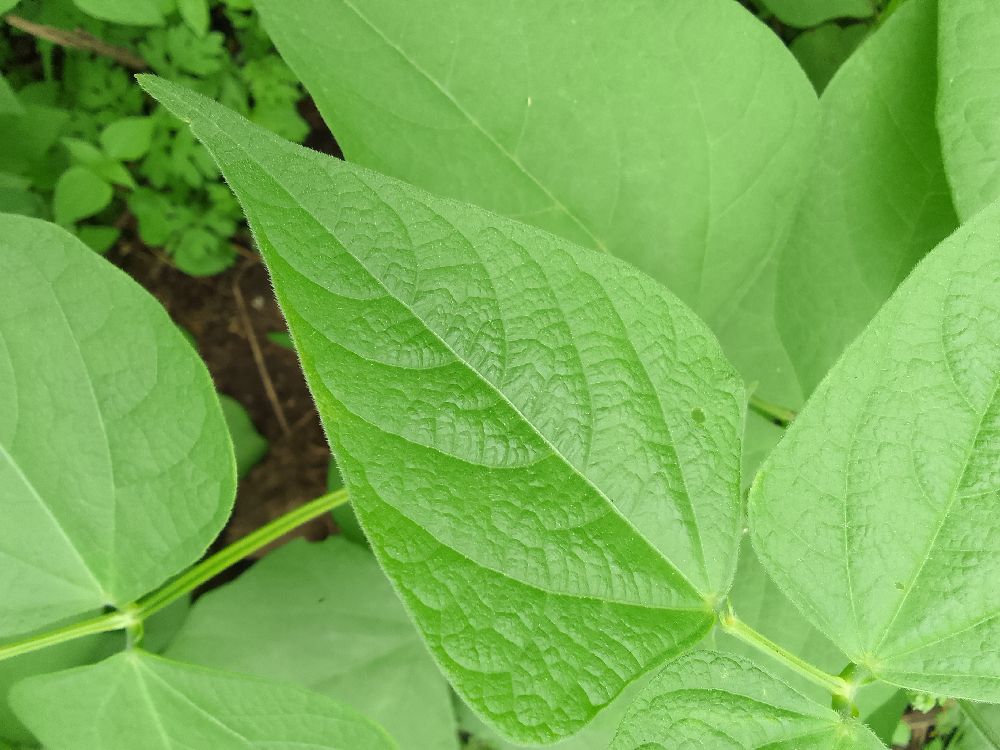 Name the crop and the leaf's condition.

common bean, healthy
